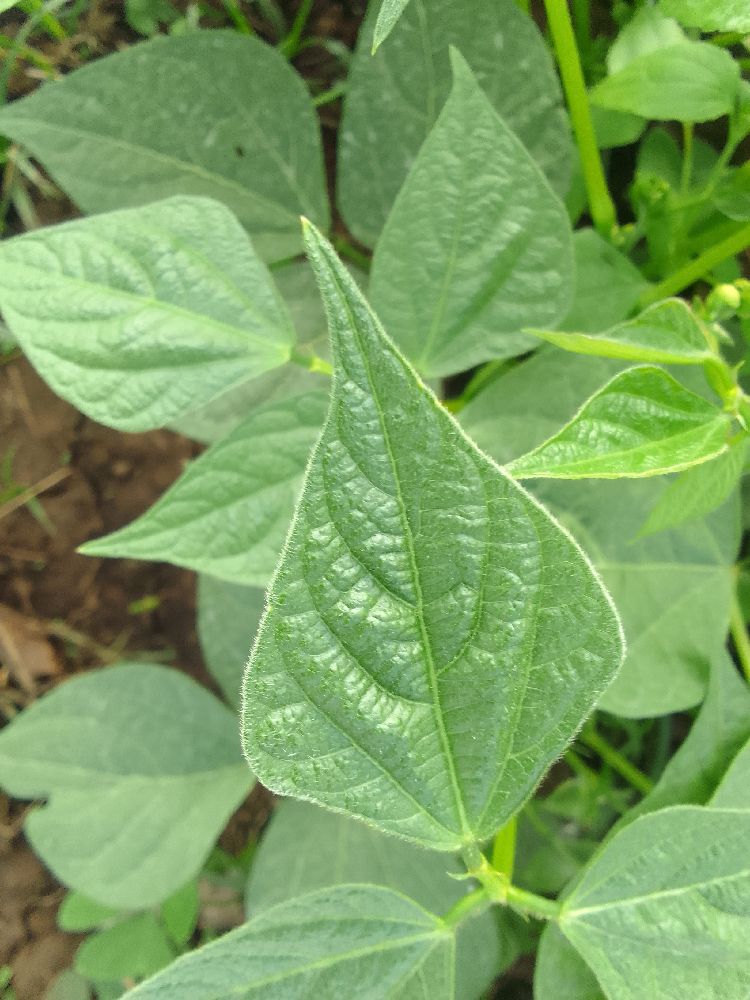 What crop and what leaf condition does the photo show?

common bean, healthy
